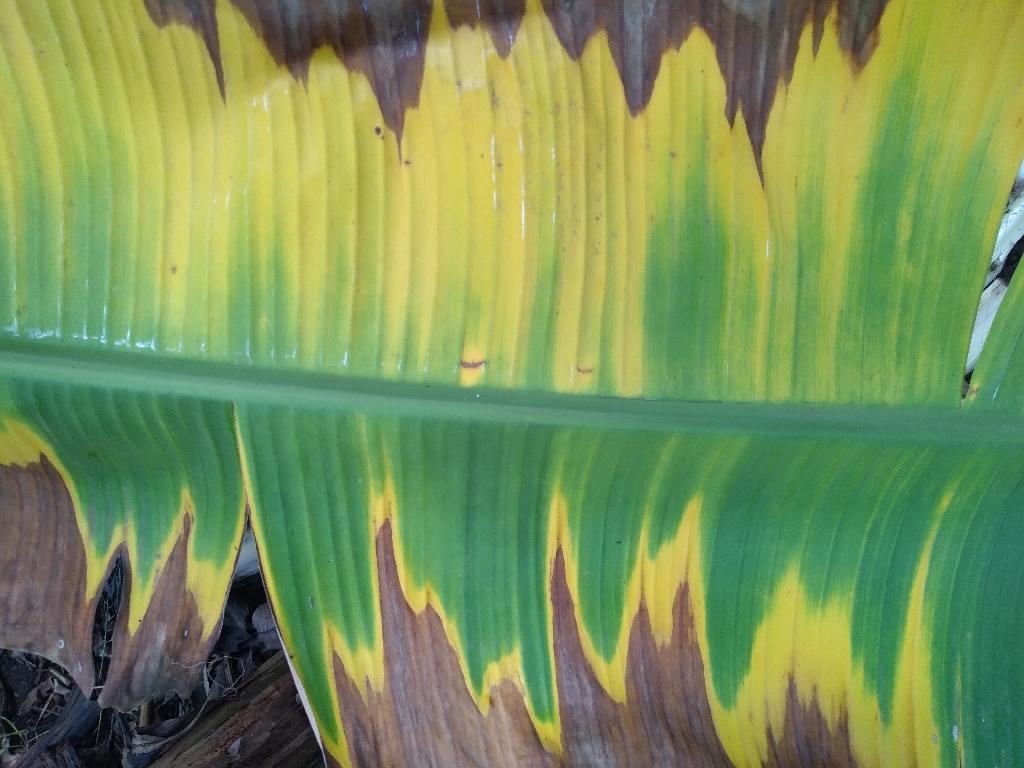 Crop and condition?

banana, fusarium wilt race 1
